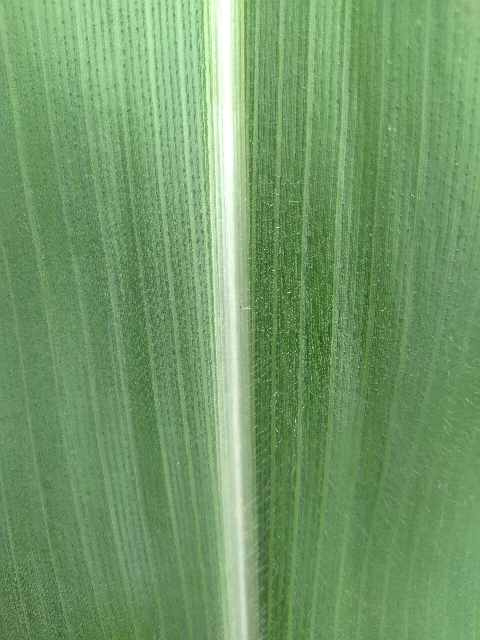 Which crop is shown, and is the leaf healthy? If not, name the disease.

maize, healthy
